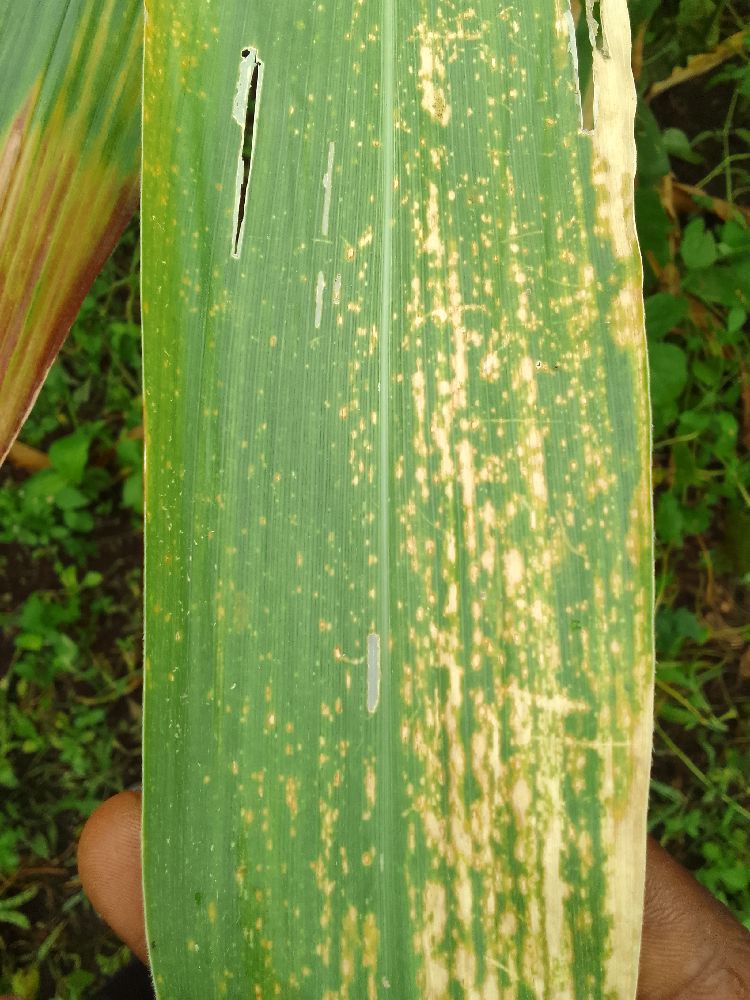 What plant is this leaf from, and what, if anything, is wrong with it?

maize, maize lethal necrosis
